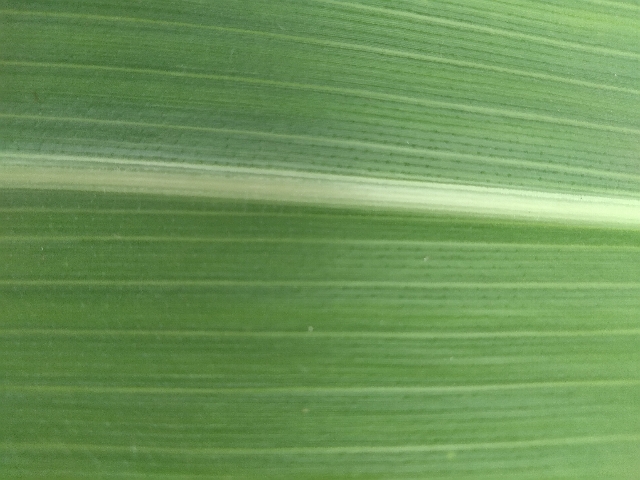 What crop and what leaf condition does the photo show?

maize, healthy
